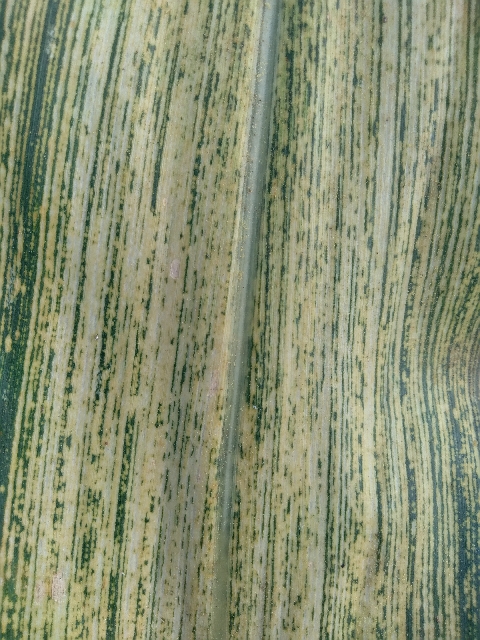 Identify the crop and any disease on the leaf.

maize, maize streak virus
